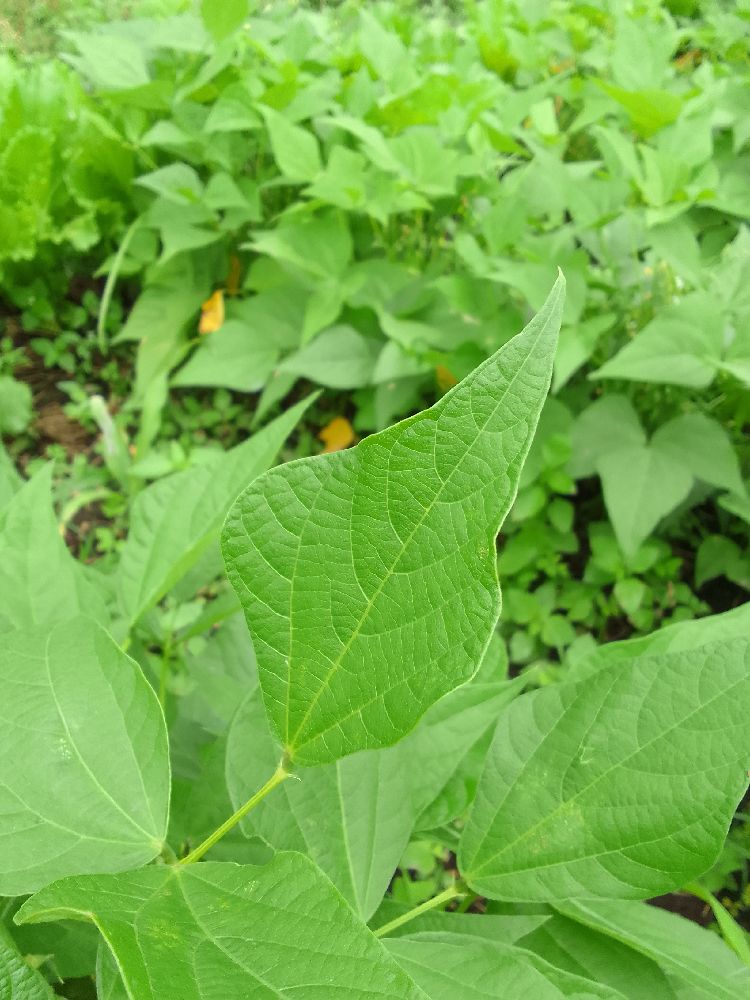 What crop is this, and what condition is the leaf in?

common bean, healthy
